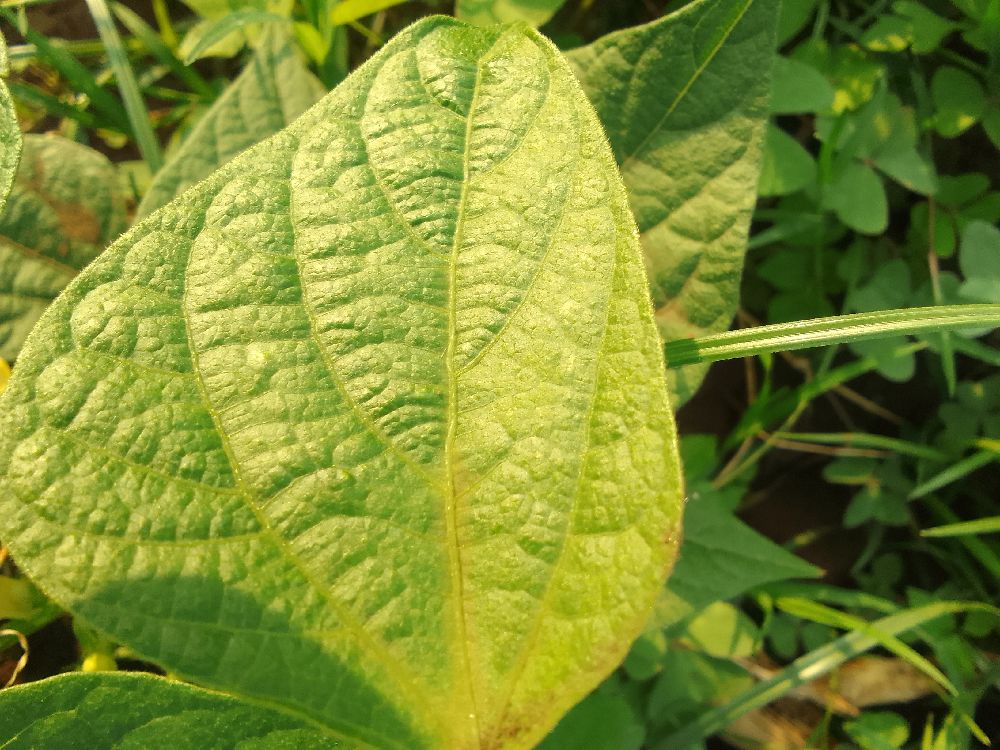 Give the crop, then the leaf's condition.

common bean, healthy
